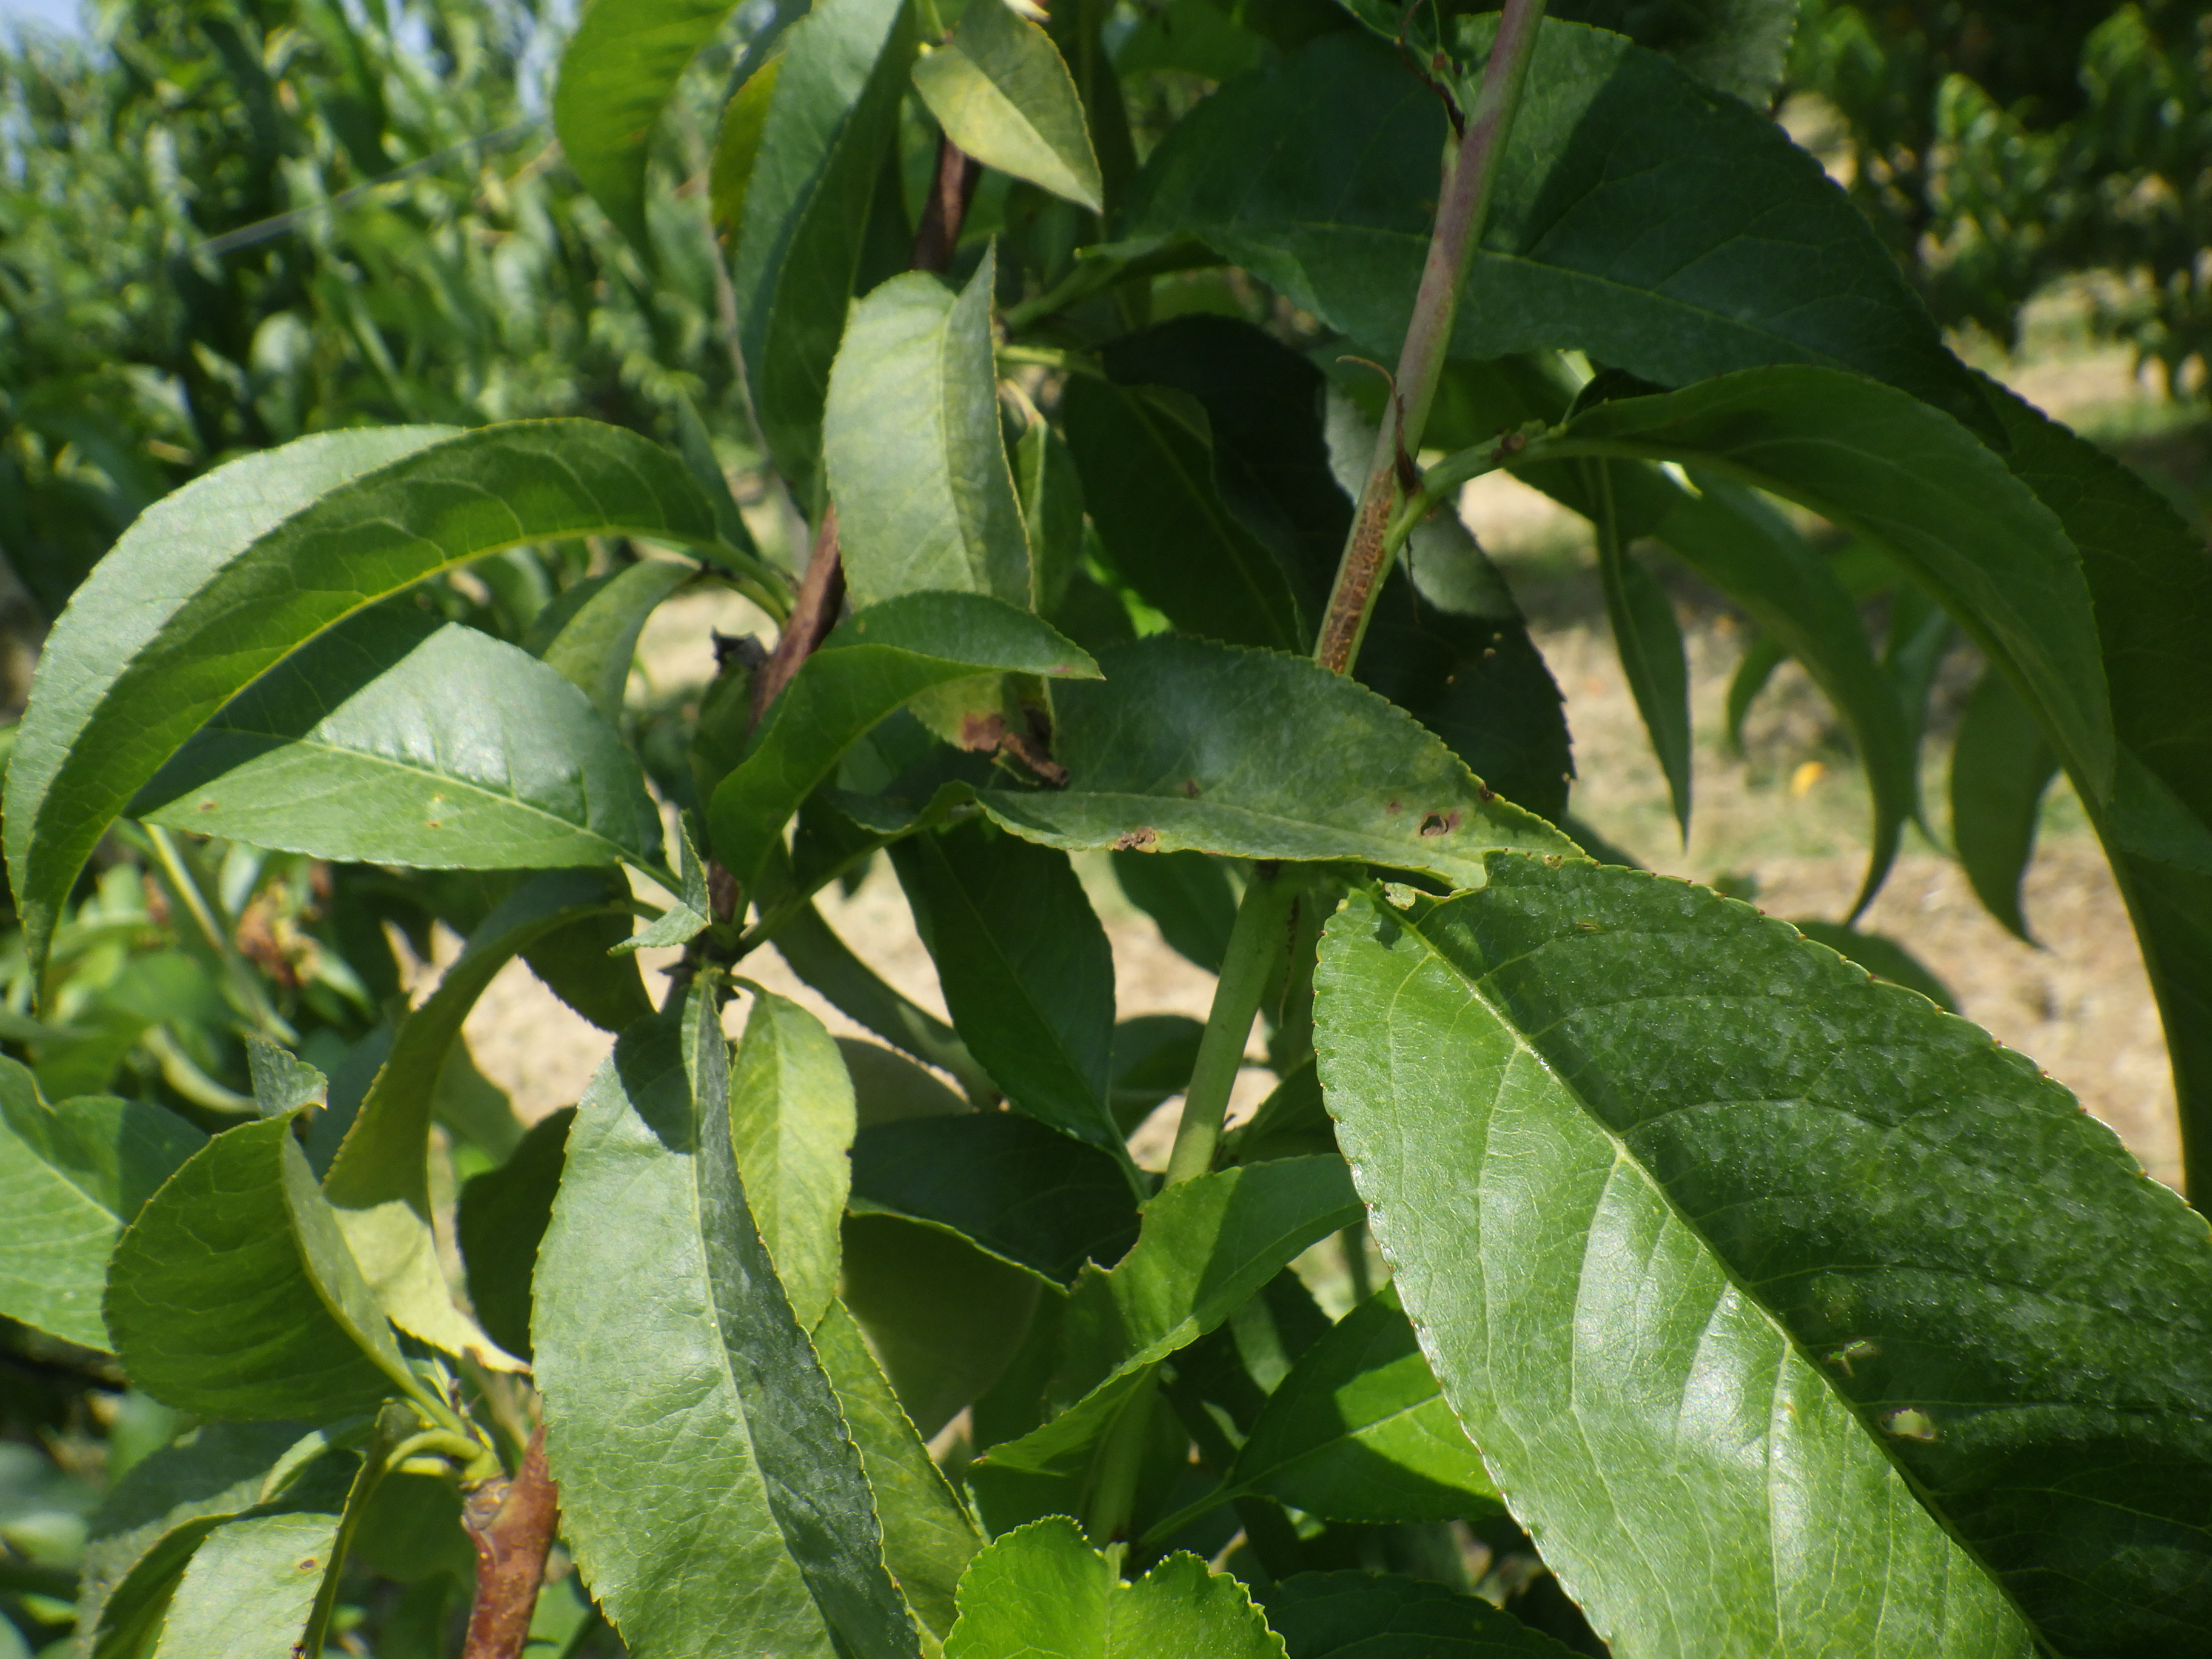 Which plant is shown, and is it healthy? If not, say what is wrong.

peach, shot hole disease
